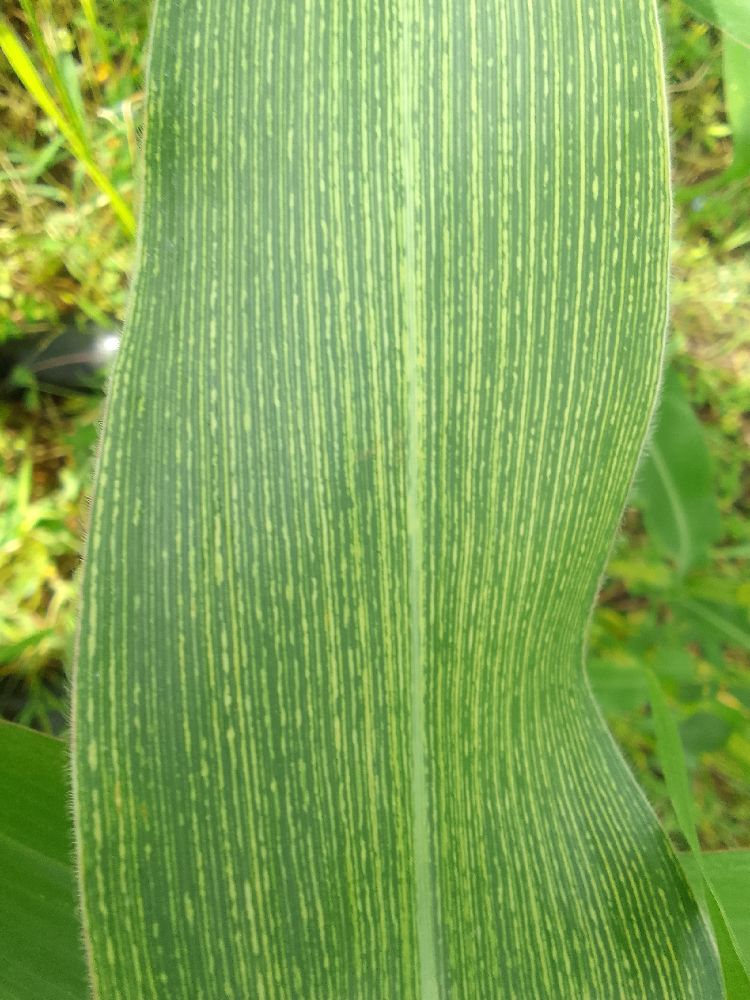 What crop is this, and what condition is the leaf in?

maize, maize streak virus
